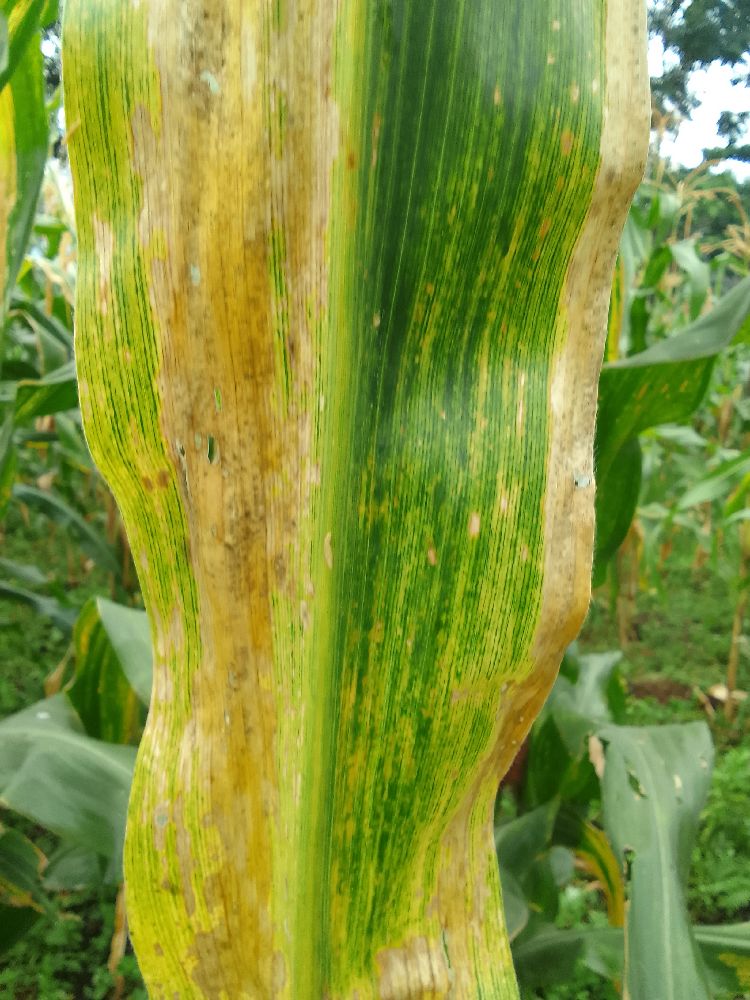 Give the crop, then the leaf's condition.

maize, maize lethal necrosis
